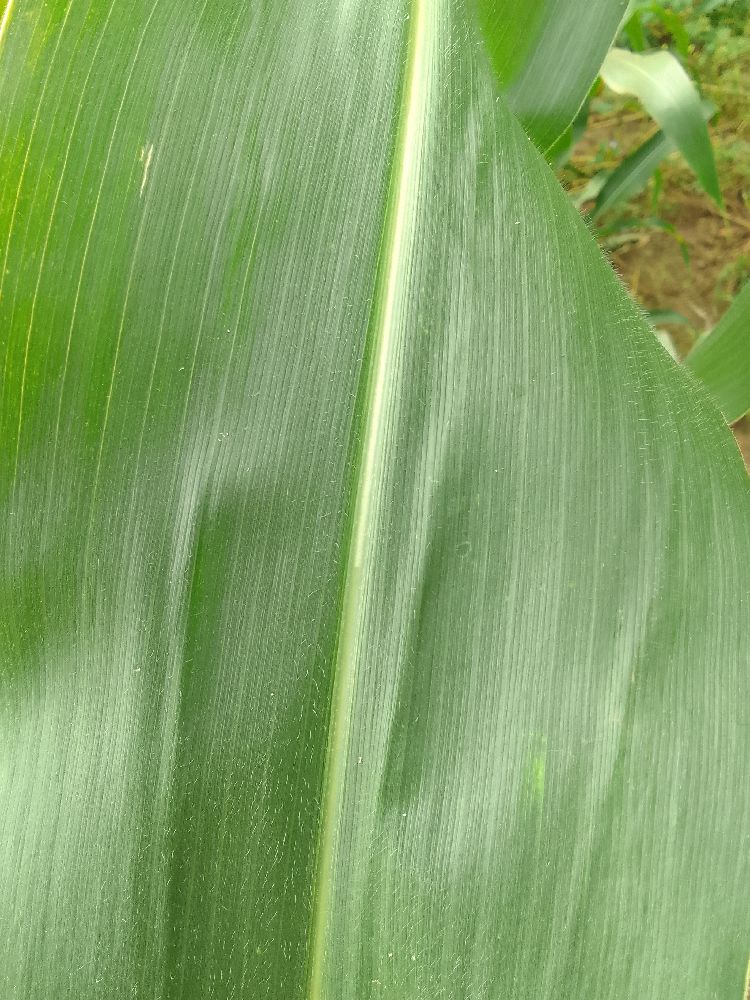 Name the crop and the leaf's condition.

maize, healthy
